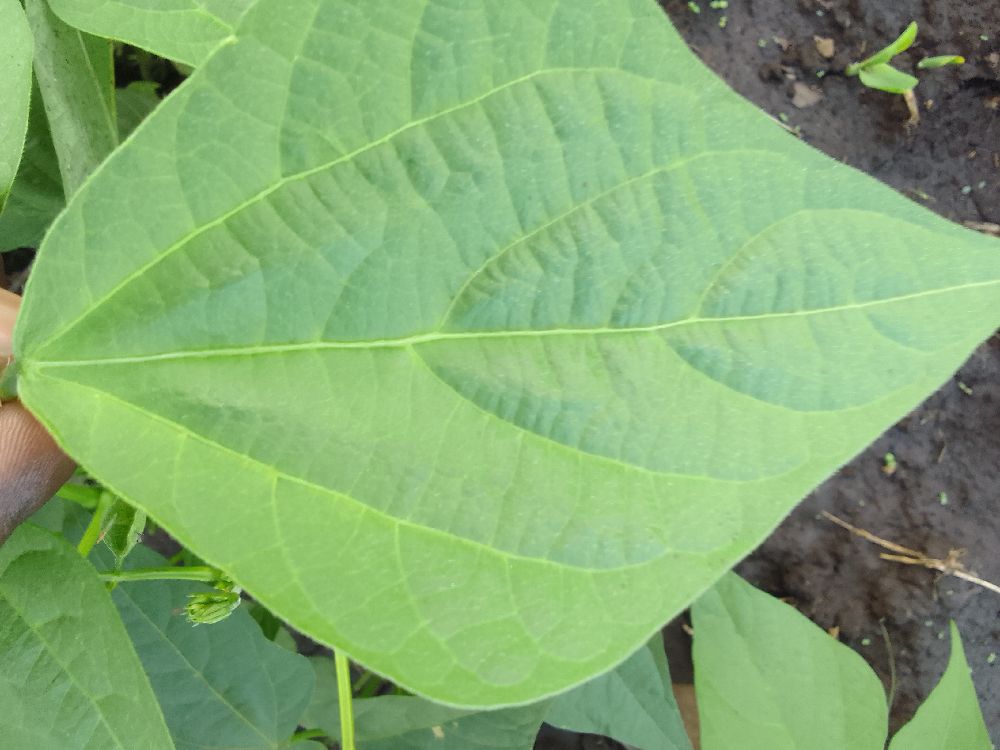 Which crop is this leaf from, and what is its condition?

common bean, healthy
